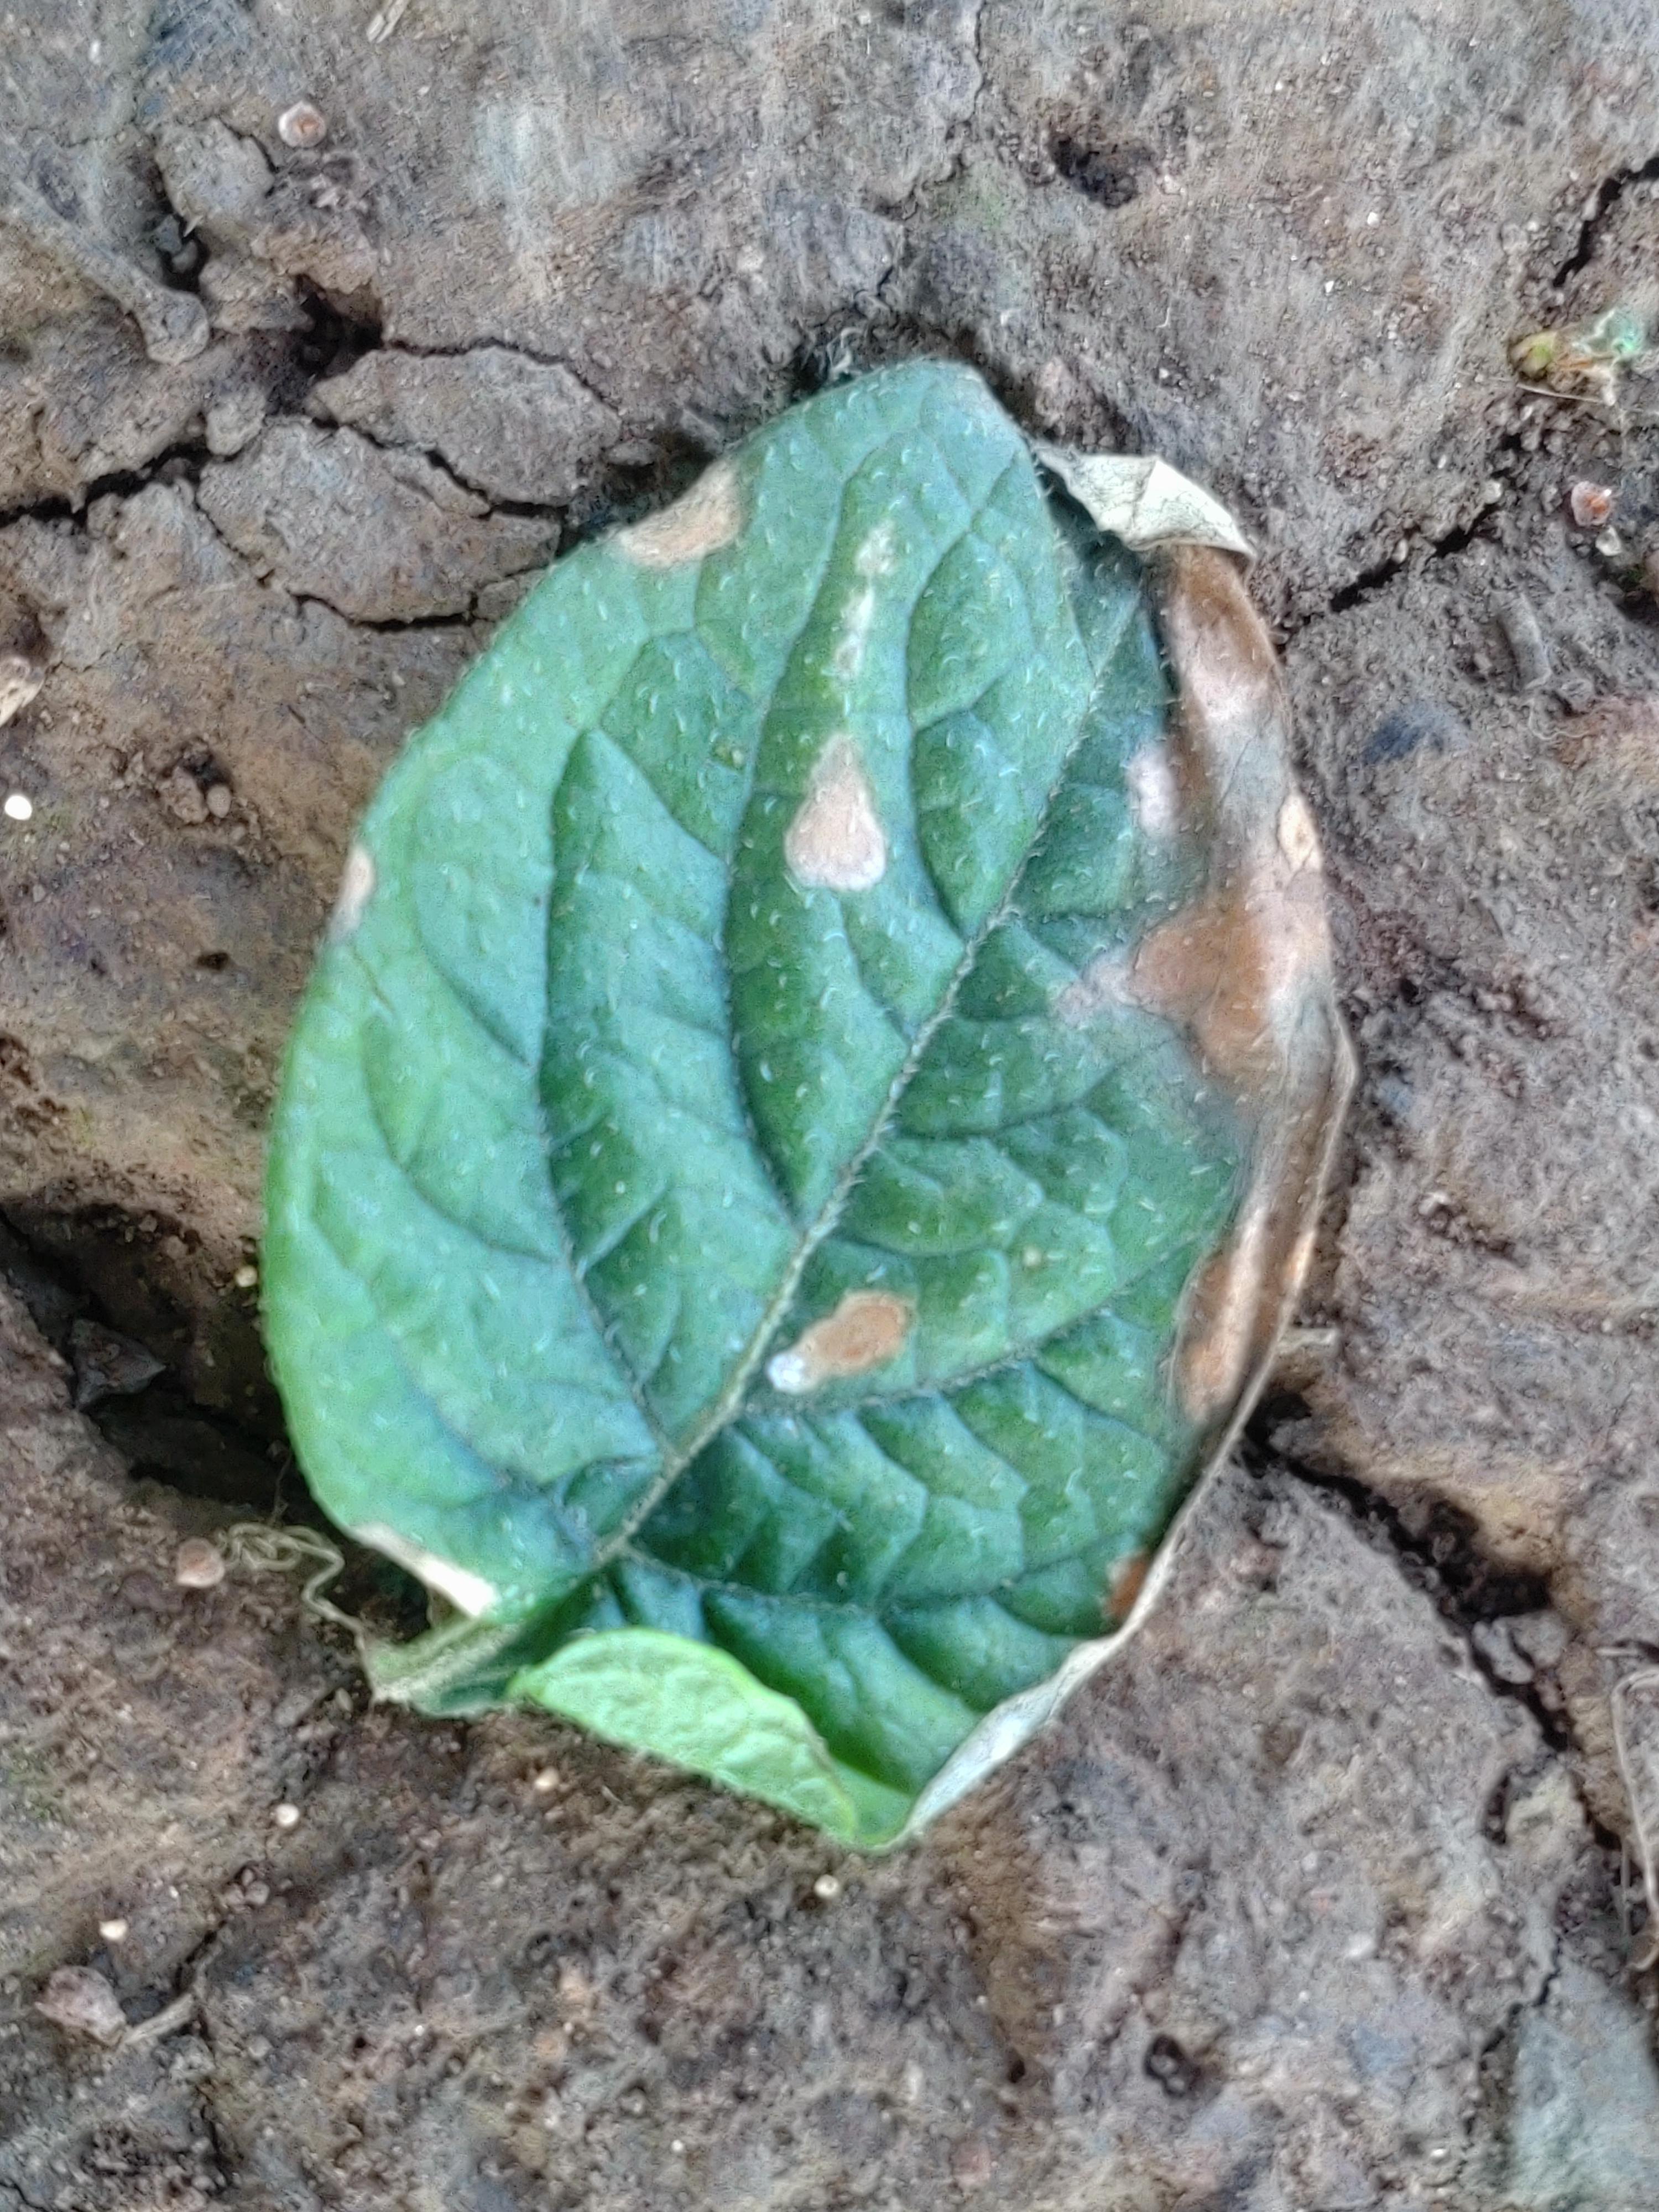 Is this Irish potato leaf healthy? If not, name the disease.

early blight
